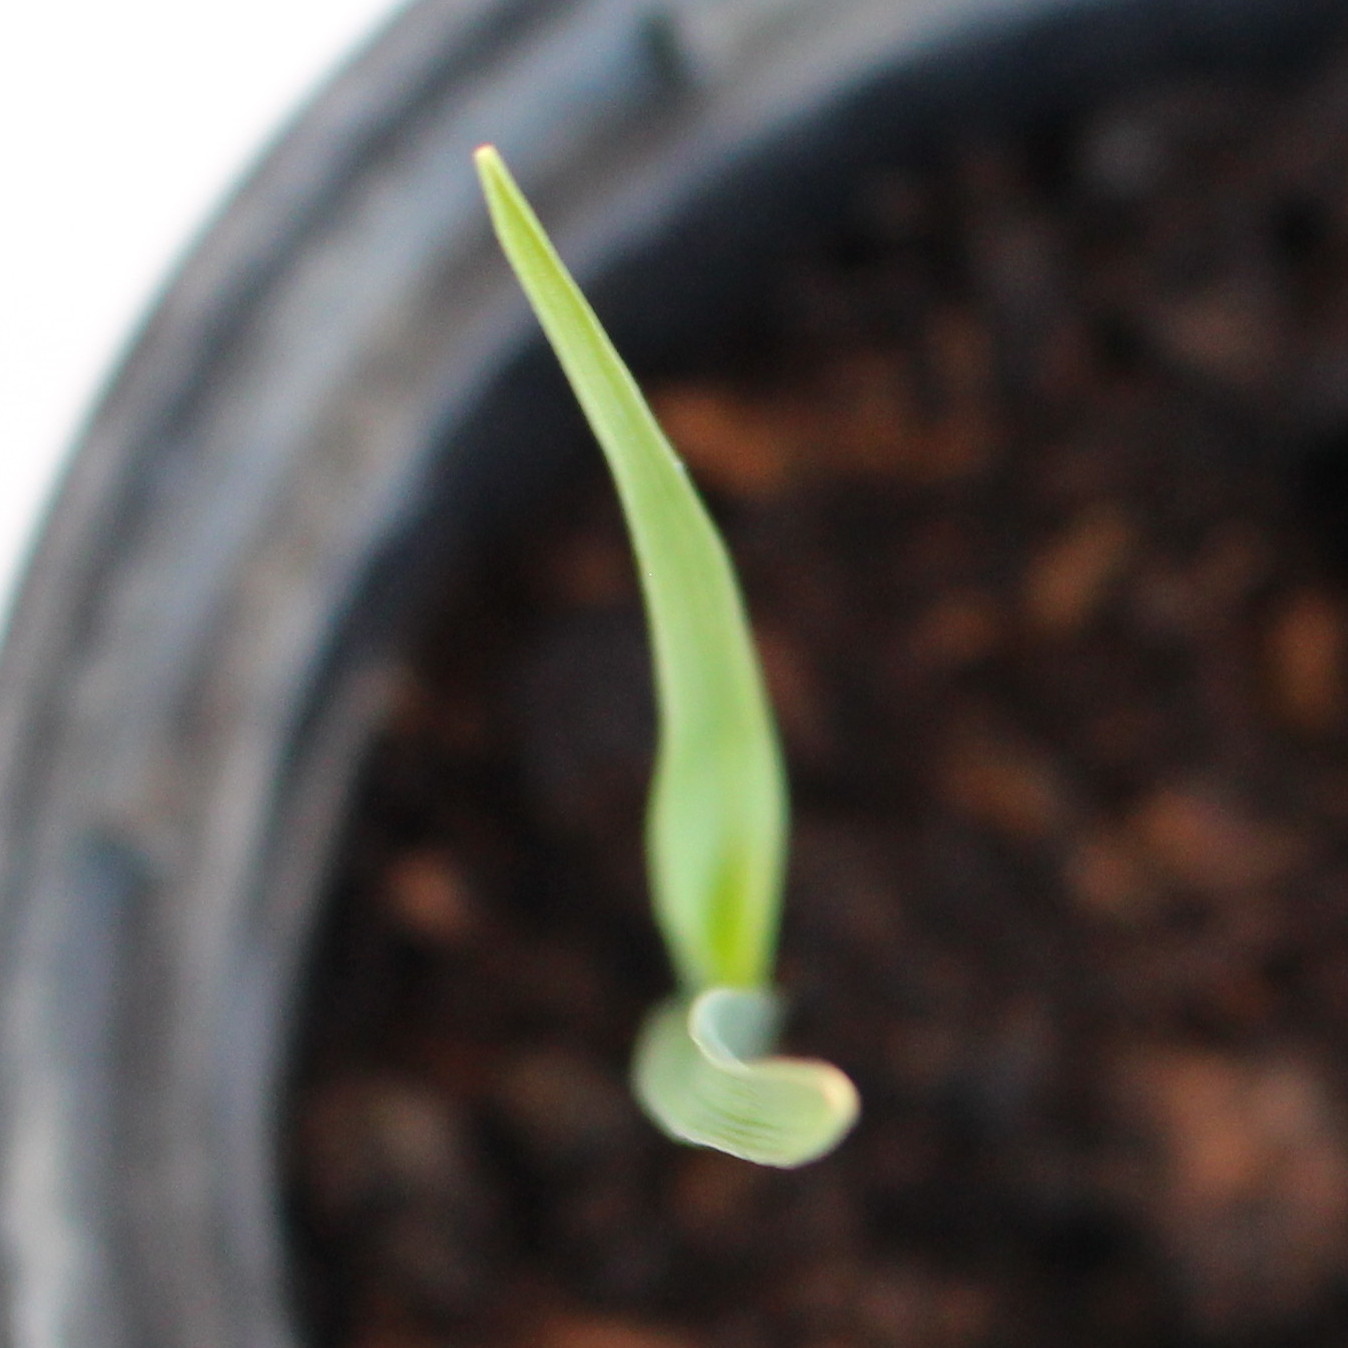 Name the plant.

Avena sterilis
